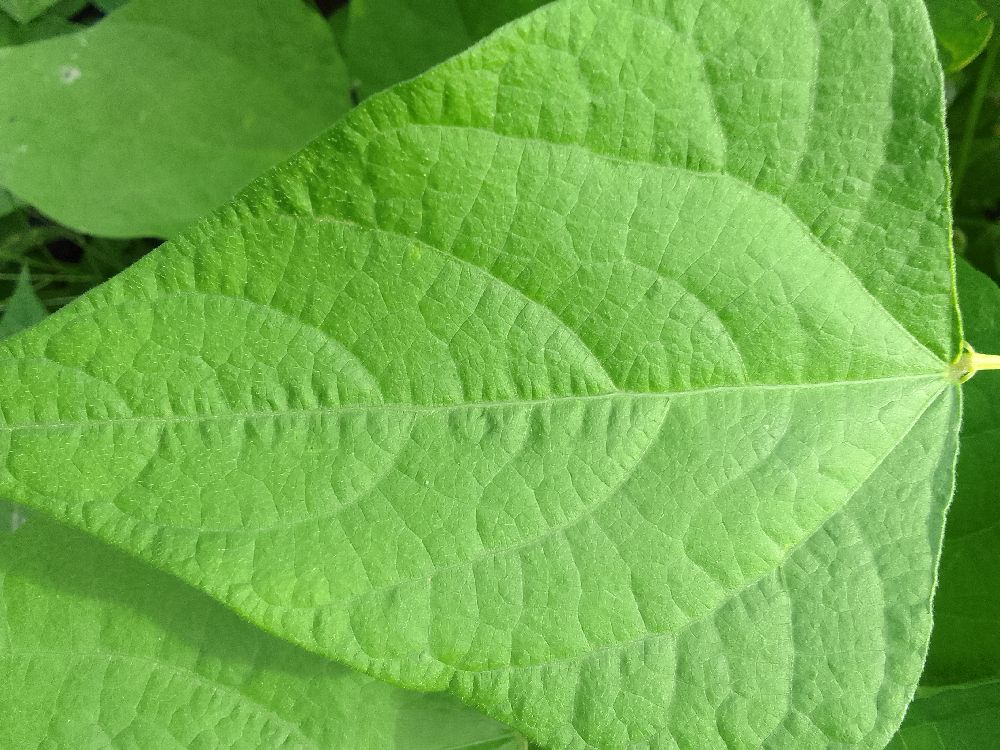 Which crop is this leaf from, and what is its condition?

common bean, healthy
